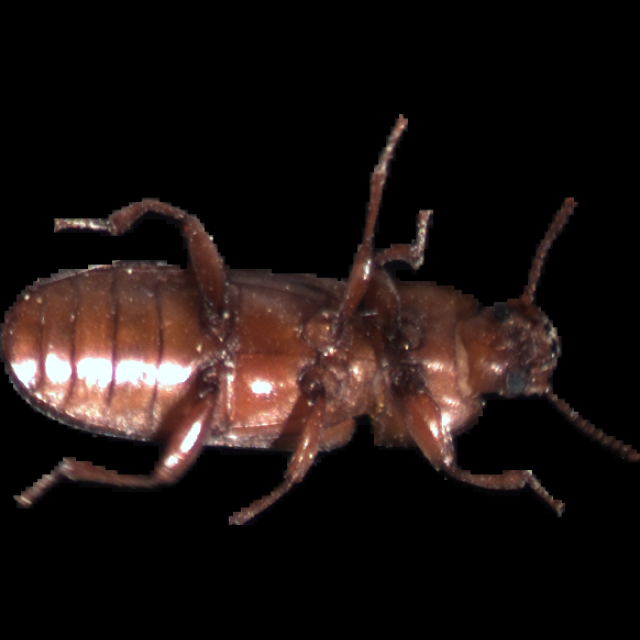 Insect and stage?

mealworm beetle
